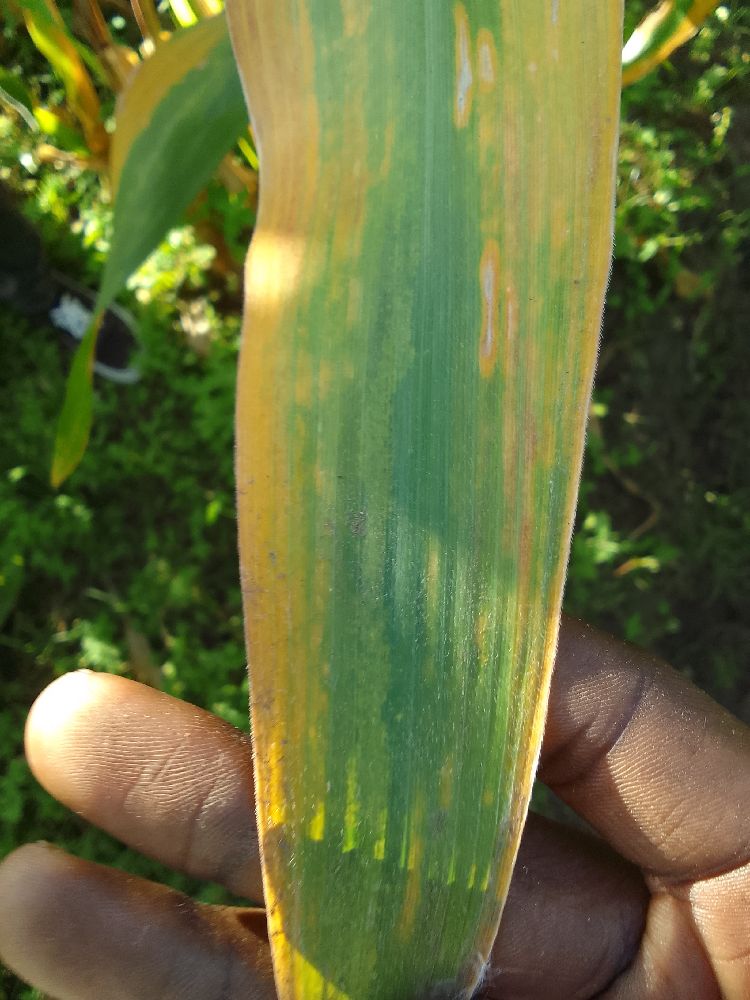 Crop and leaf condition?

maize, maize lethal necrosis
